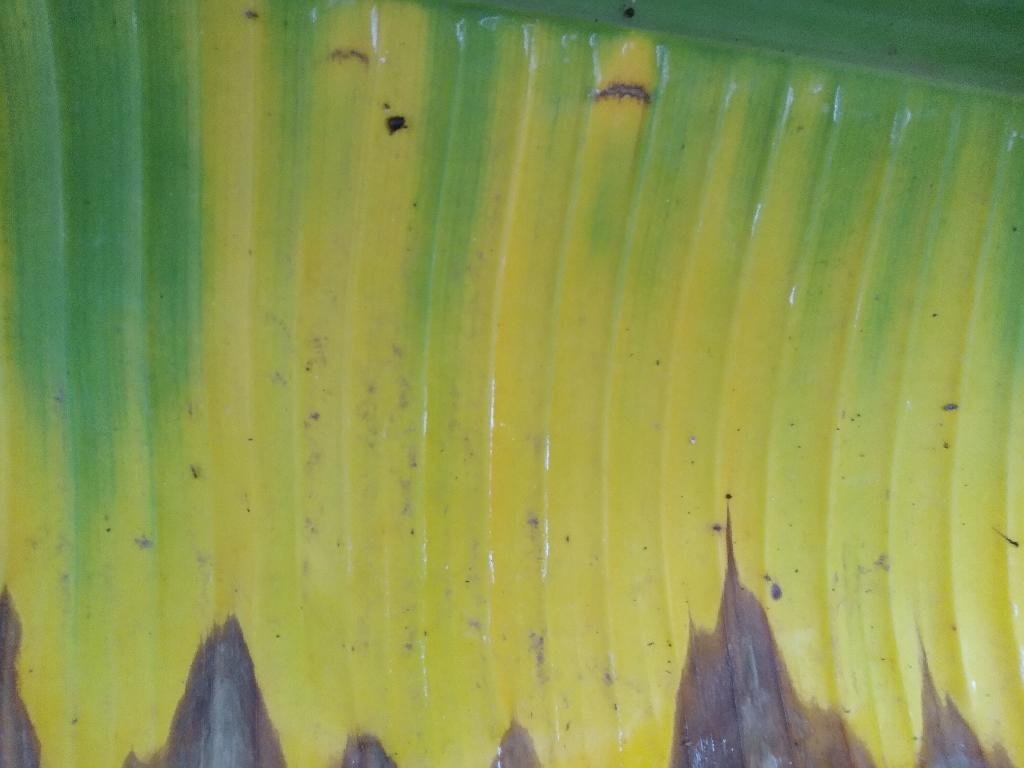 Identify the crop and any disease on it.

banana, fusarium wilt race 1
